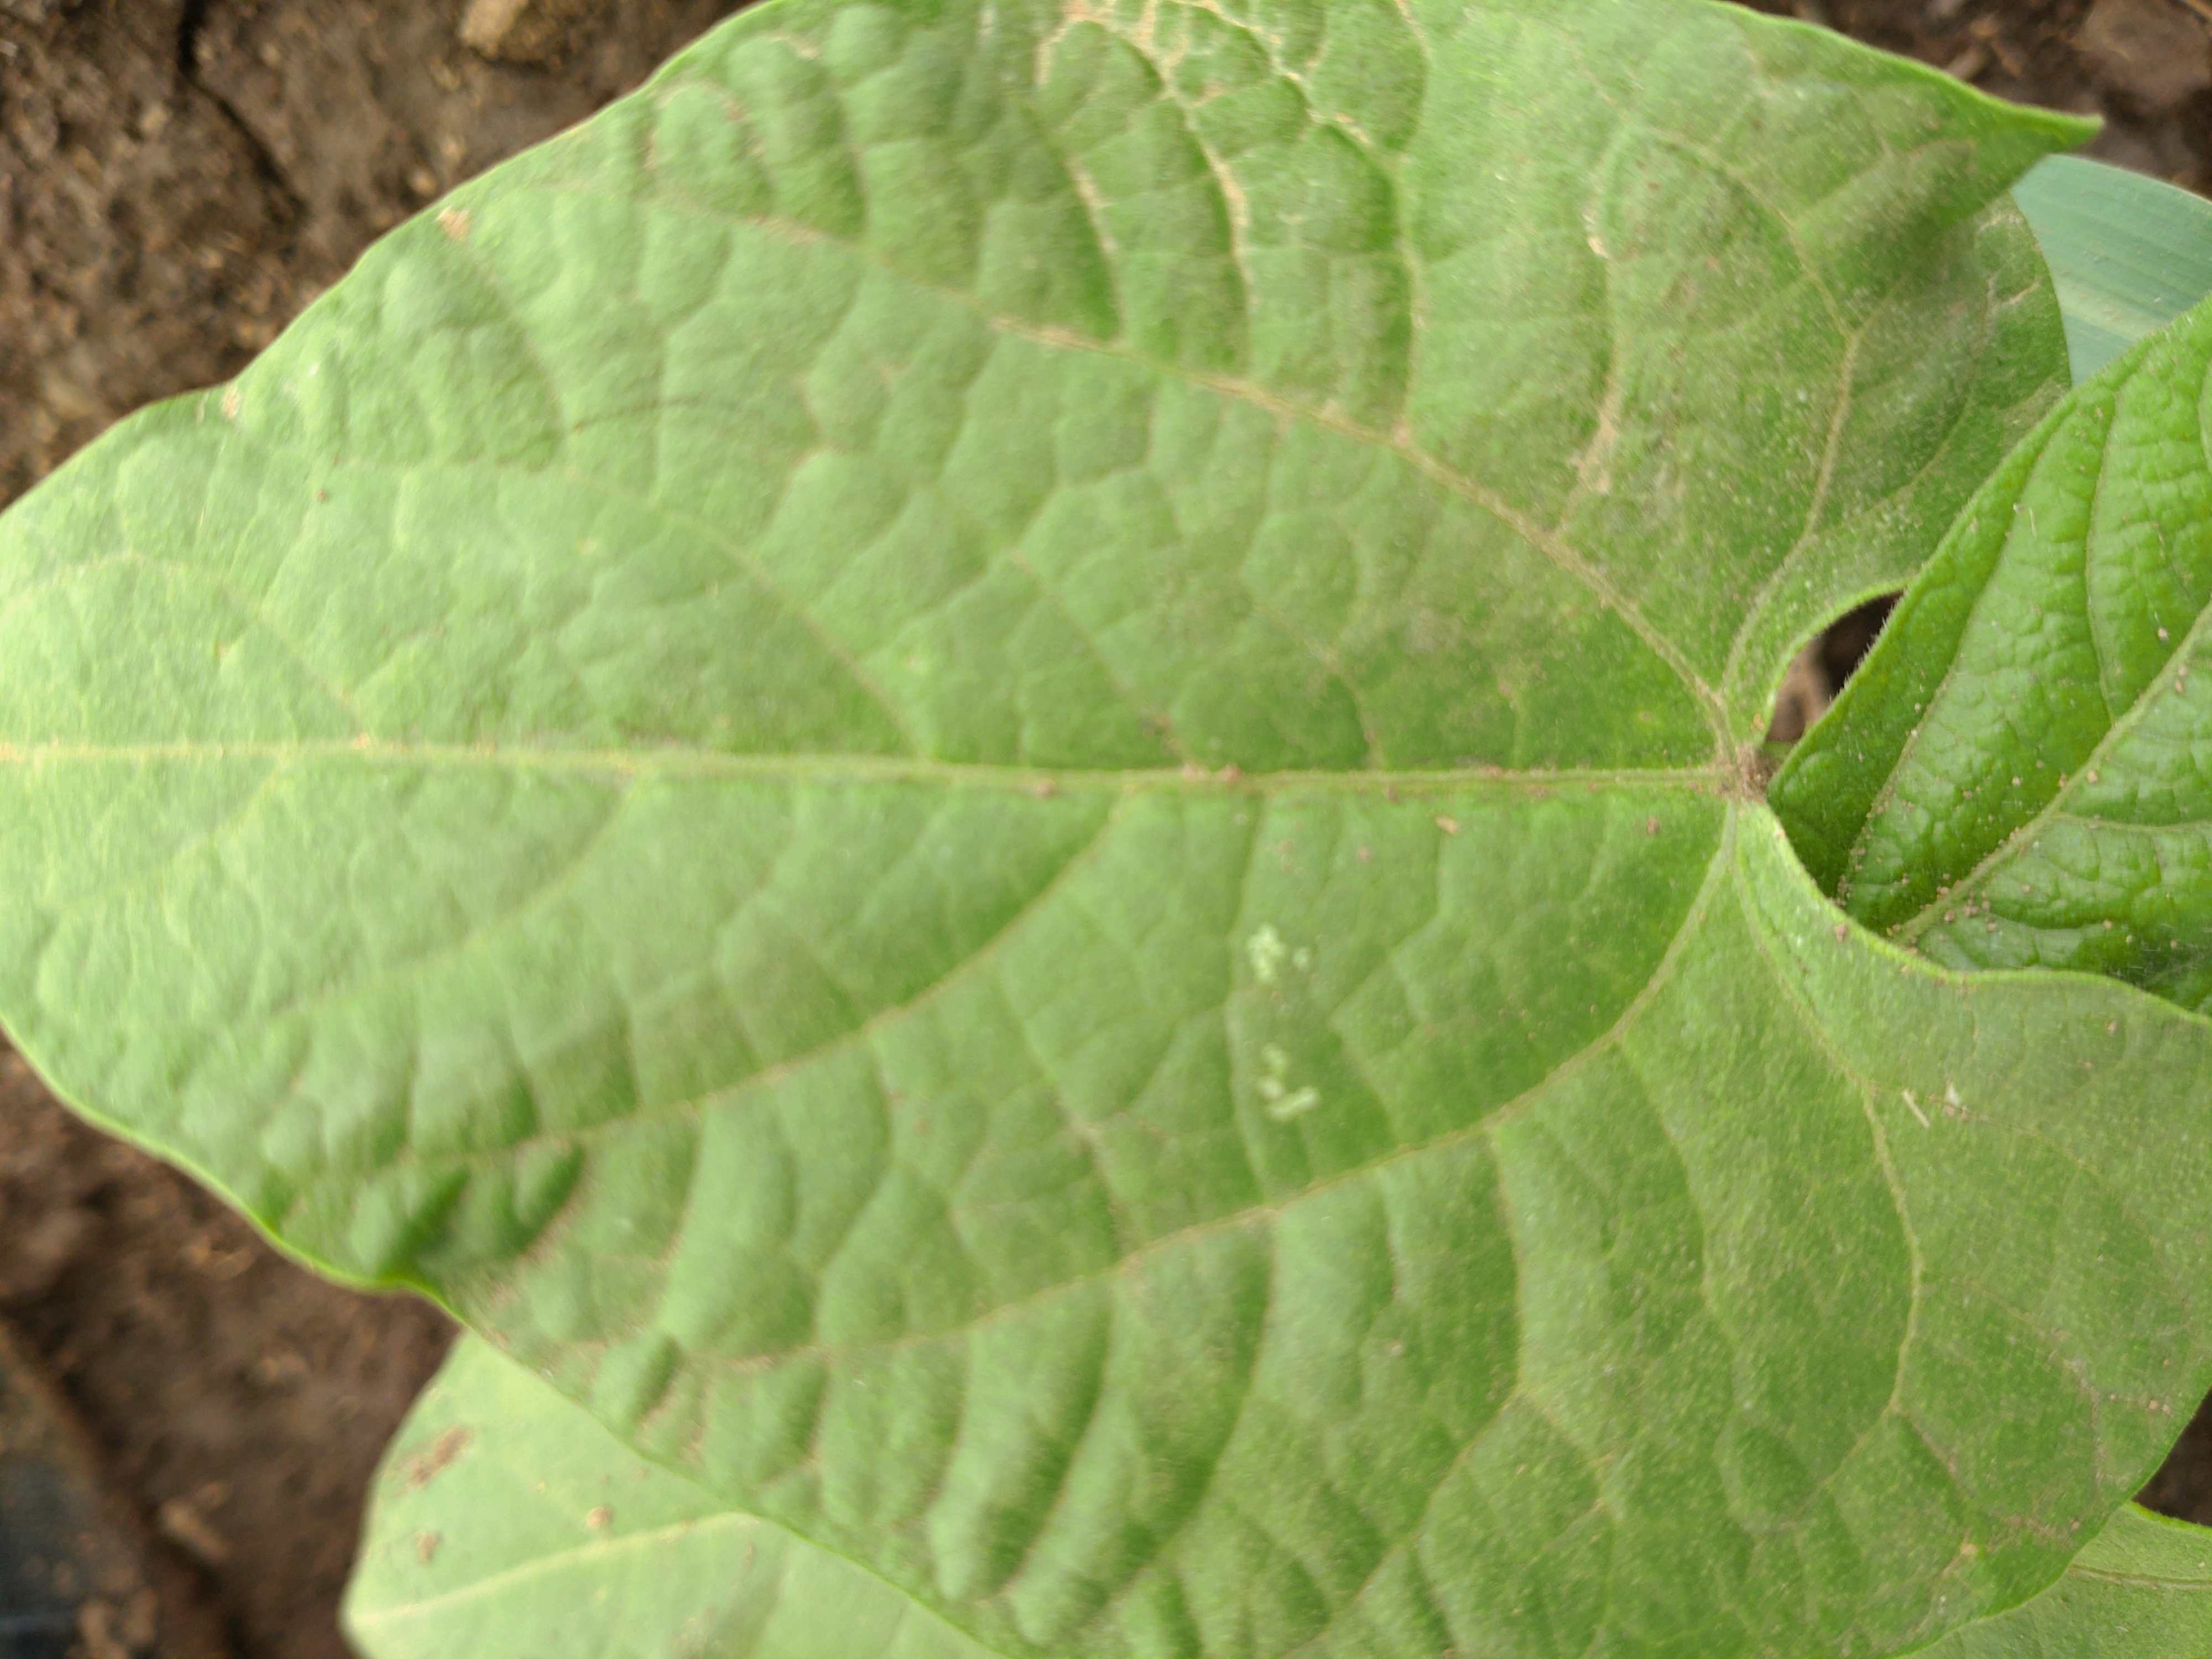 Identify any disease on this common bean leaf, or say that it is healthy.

healthy
